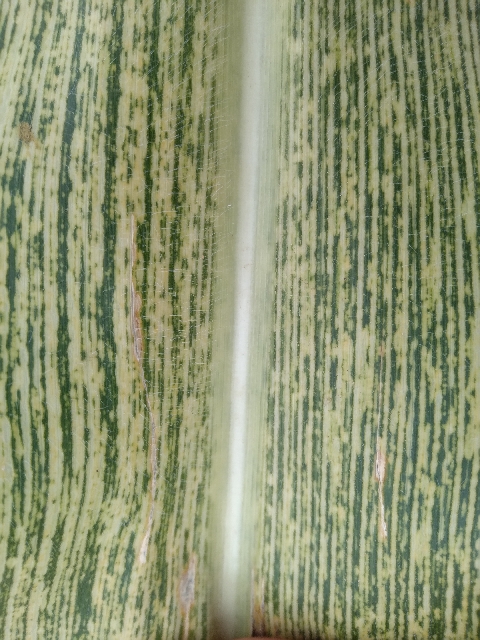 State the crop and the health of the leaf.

maize, maize streak virus
